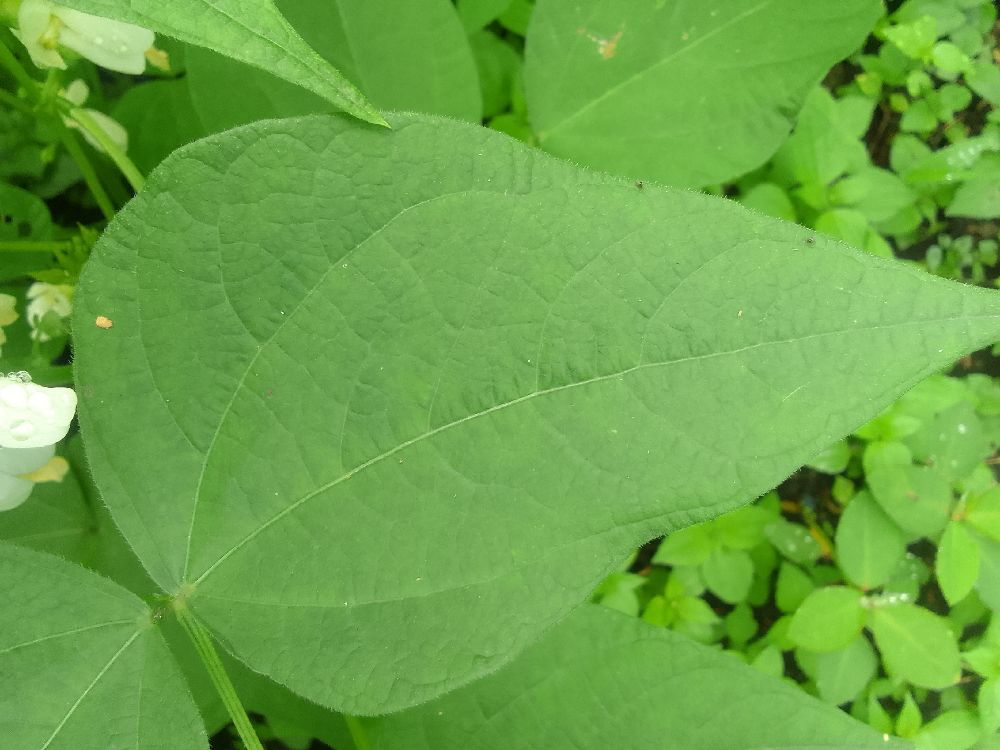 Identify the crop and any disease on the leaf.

common bean, healthy
